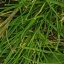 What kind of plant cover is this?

grass
